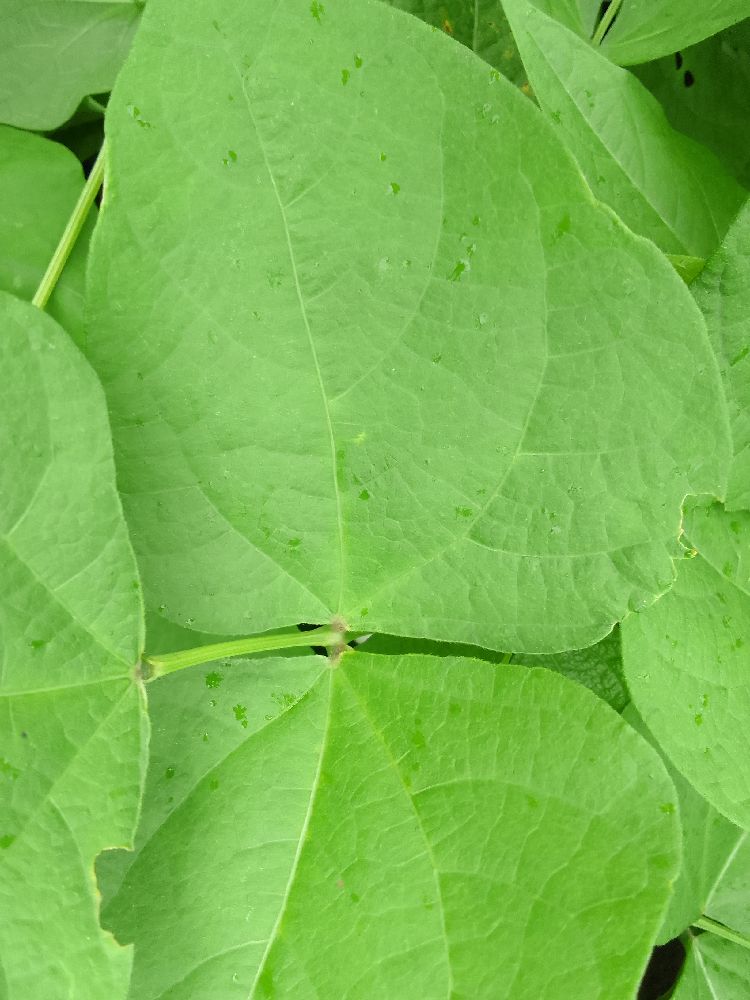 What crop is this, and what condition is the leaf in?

common bean, healthy
